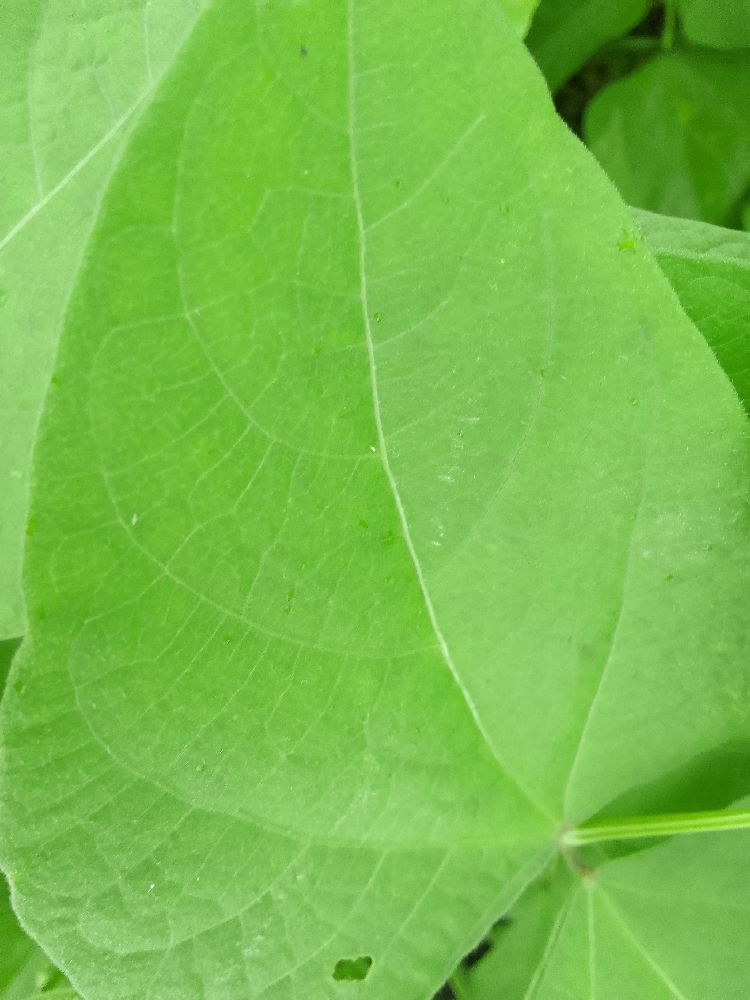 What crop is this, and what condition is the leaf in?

common bean, healthy
